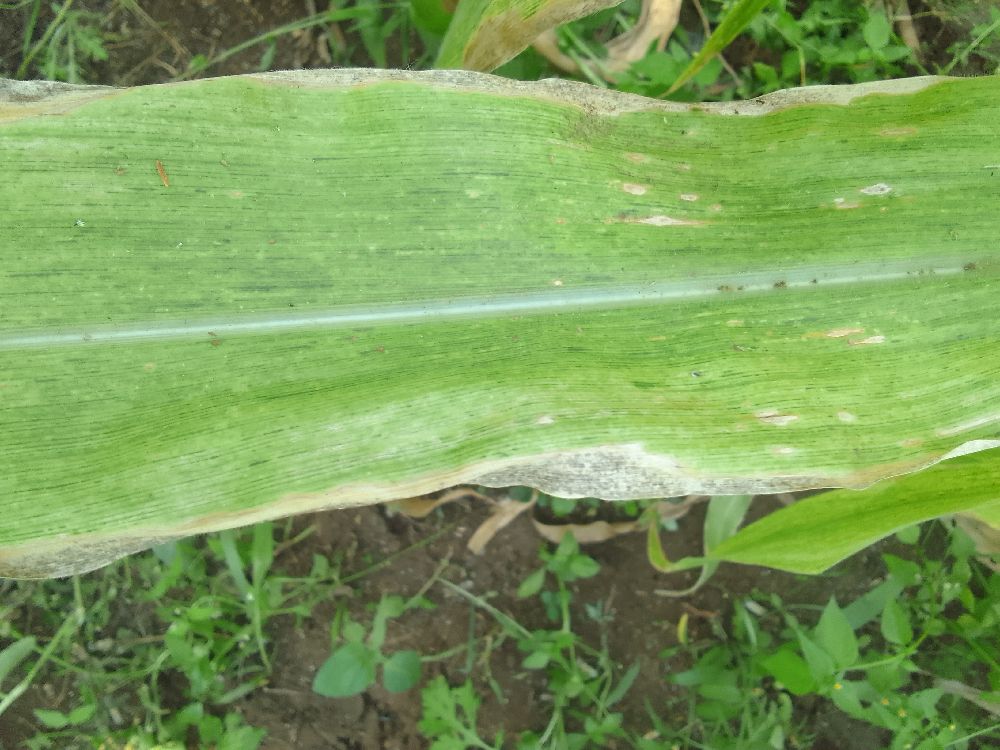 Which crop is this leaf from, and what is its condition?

maize, maize lethal necrosis
